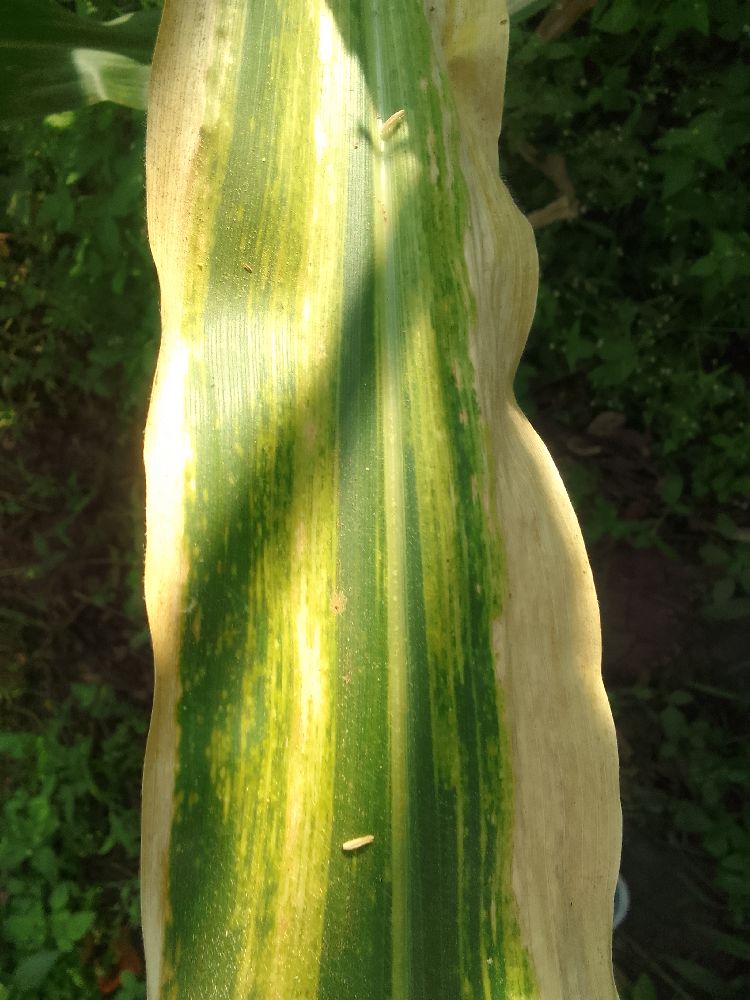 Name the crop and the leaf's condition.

maize, maize lethal necrosis
